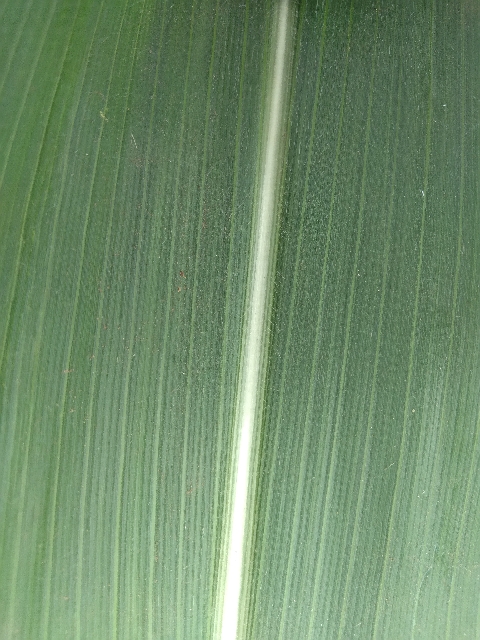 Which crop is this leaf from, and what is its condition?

maize, healthy
